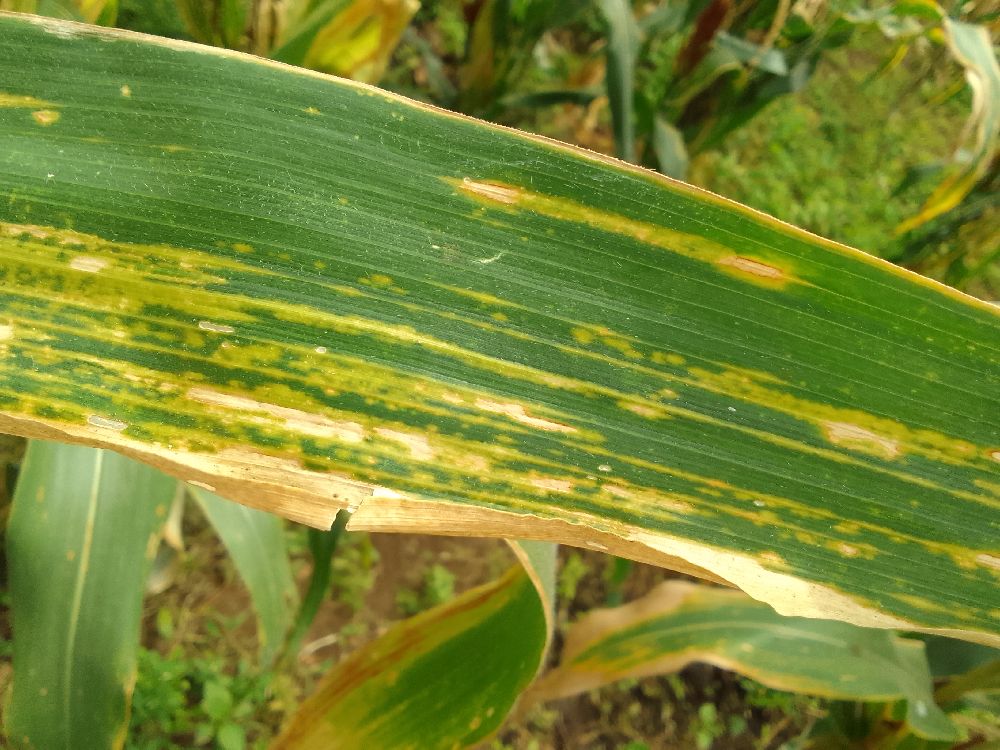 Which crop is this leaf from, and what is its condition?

maize, maize lethal necrosis
